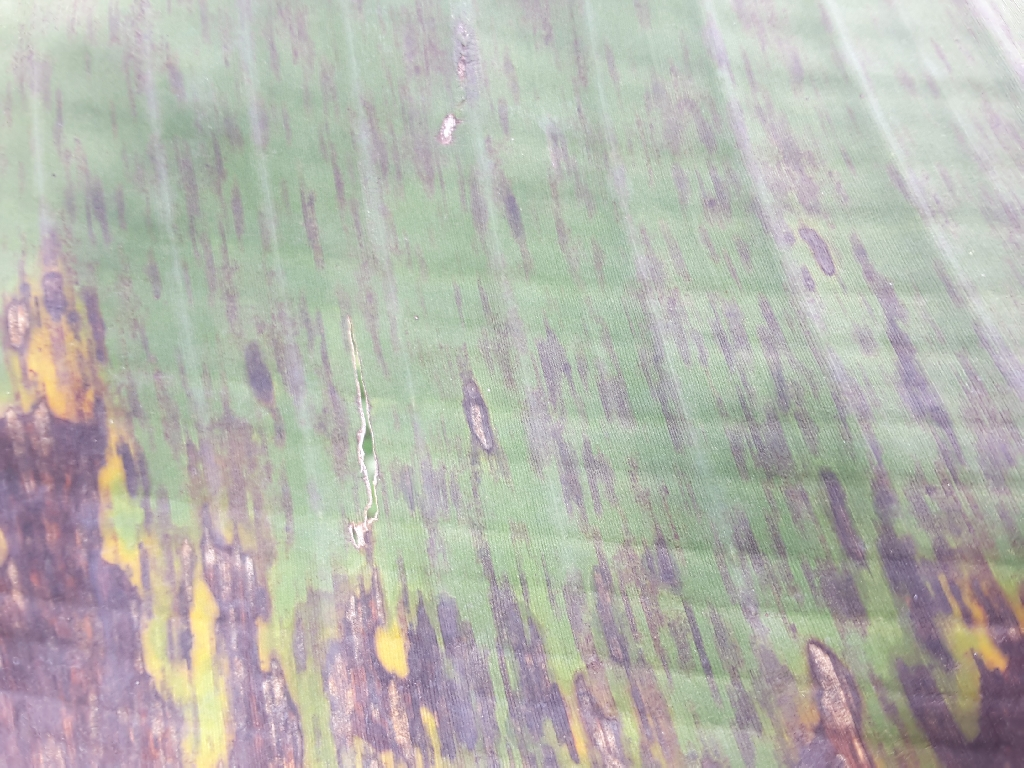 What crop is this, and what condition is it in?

banana, black sigatoka
